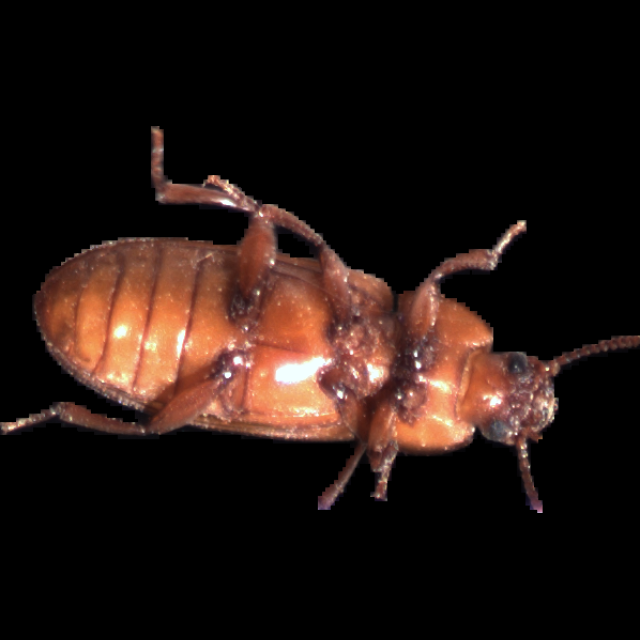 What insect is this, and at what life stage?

mealworm beetle
